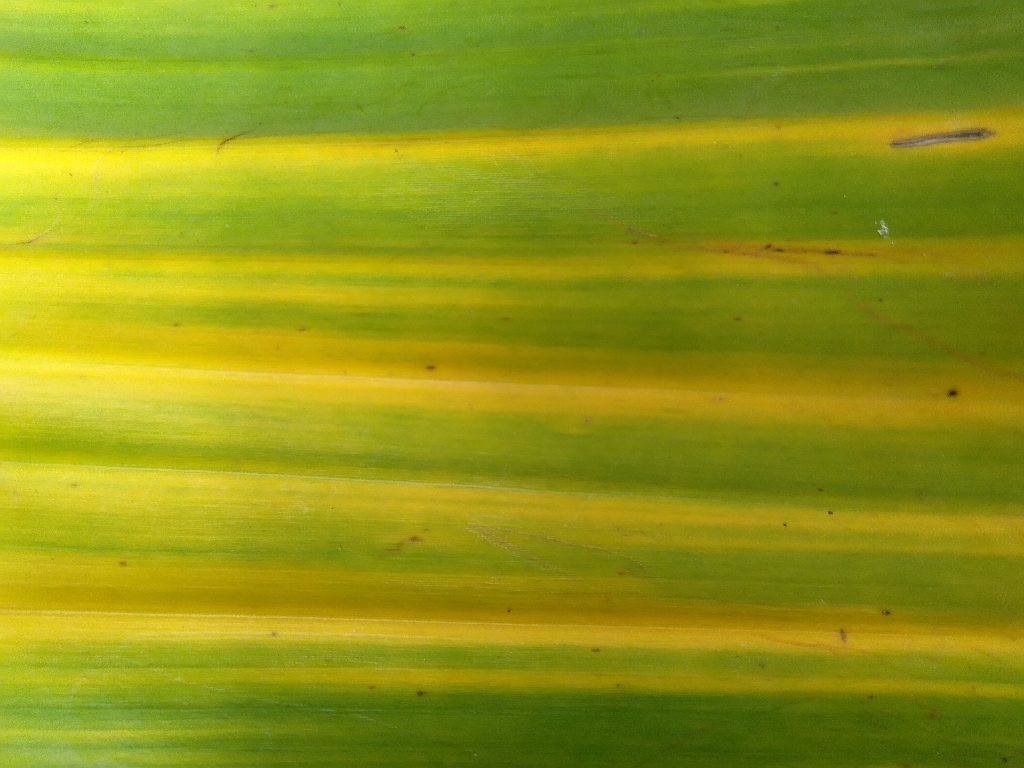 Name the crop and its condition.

banana, fusarium wilt race 1
